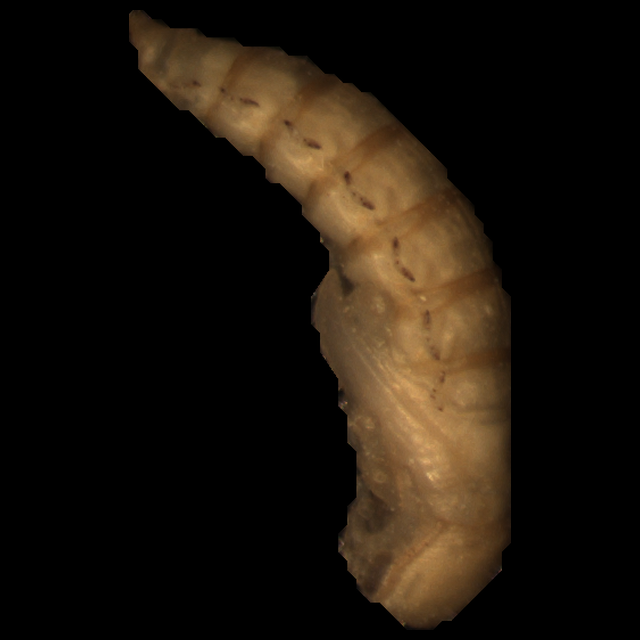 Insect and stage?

mealworm pupa
